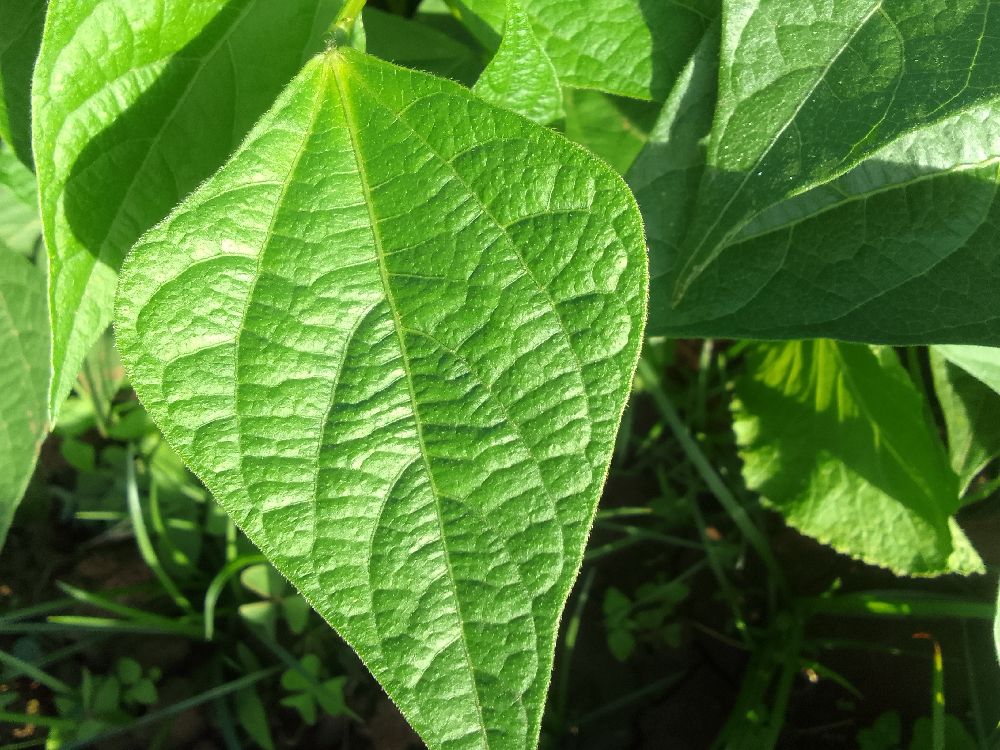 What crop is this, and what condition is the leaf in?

common bean, healthy
